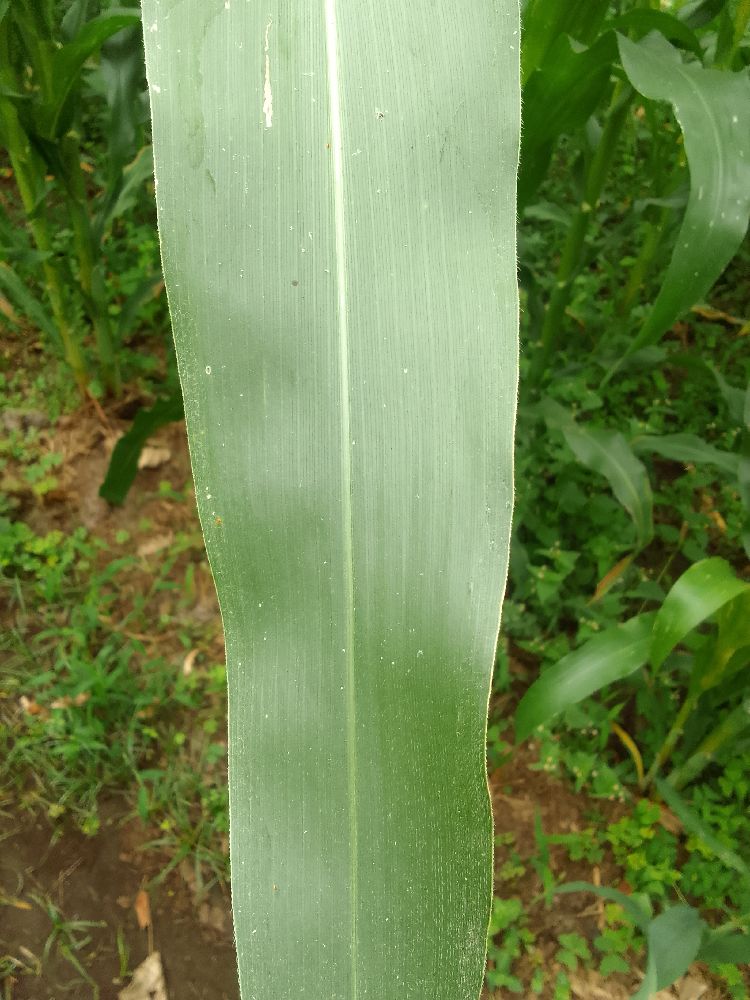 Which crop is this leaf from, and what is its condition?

maize, healthy
